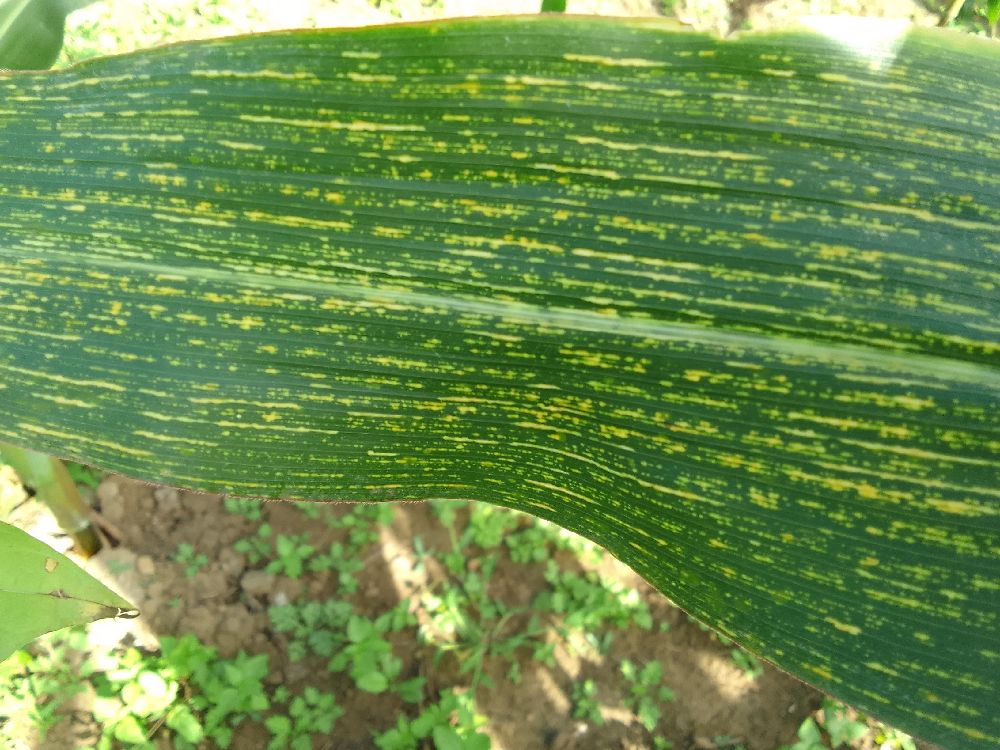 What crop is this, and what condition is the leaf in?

maize, maize streak virus
